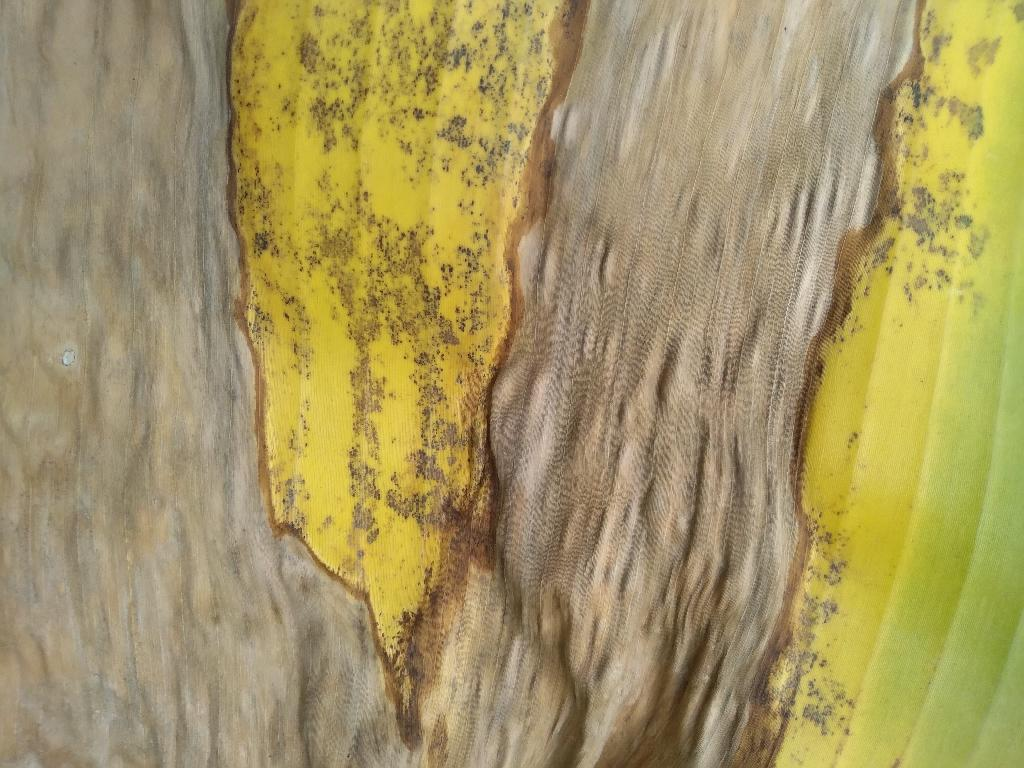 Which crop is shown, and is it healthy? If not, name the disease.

banana, black sigatoka
